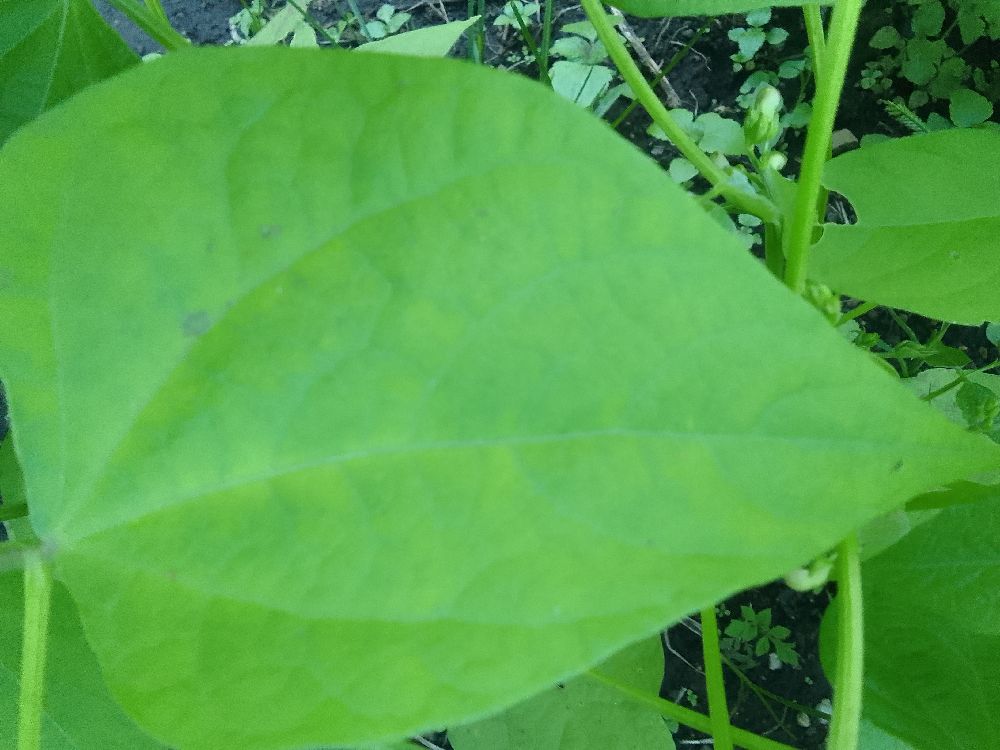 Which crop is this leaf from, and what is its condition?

common bean, healthy
